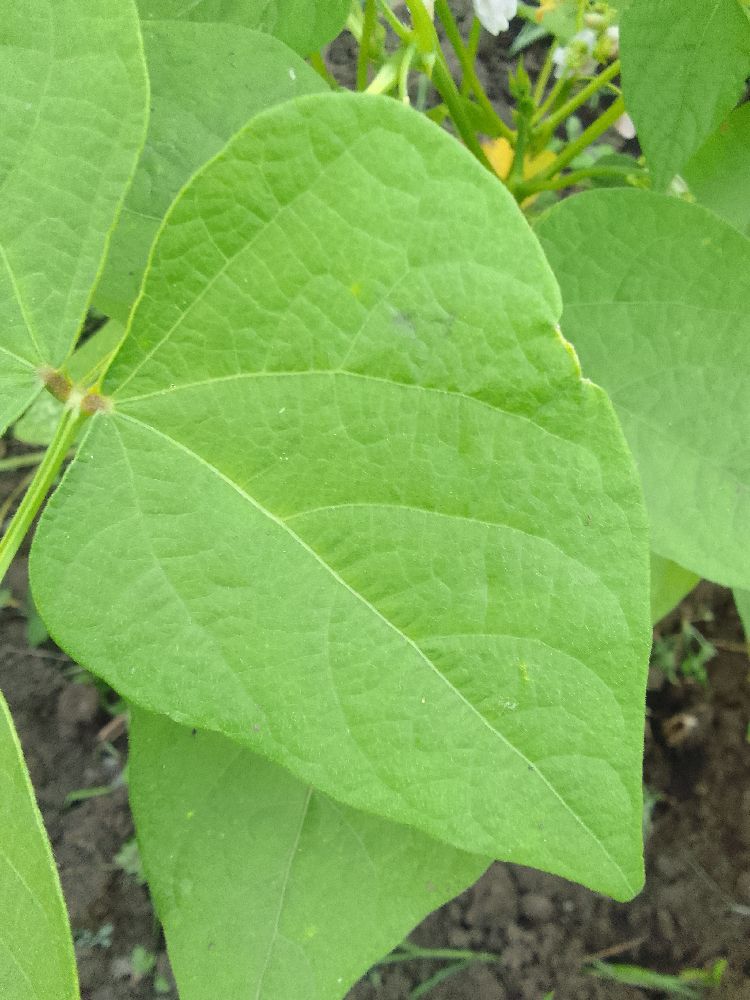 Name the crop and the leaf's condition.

common bean, healthy
